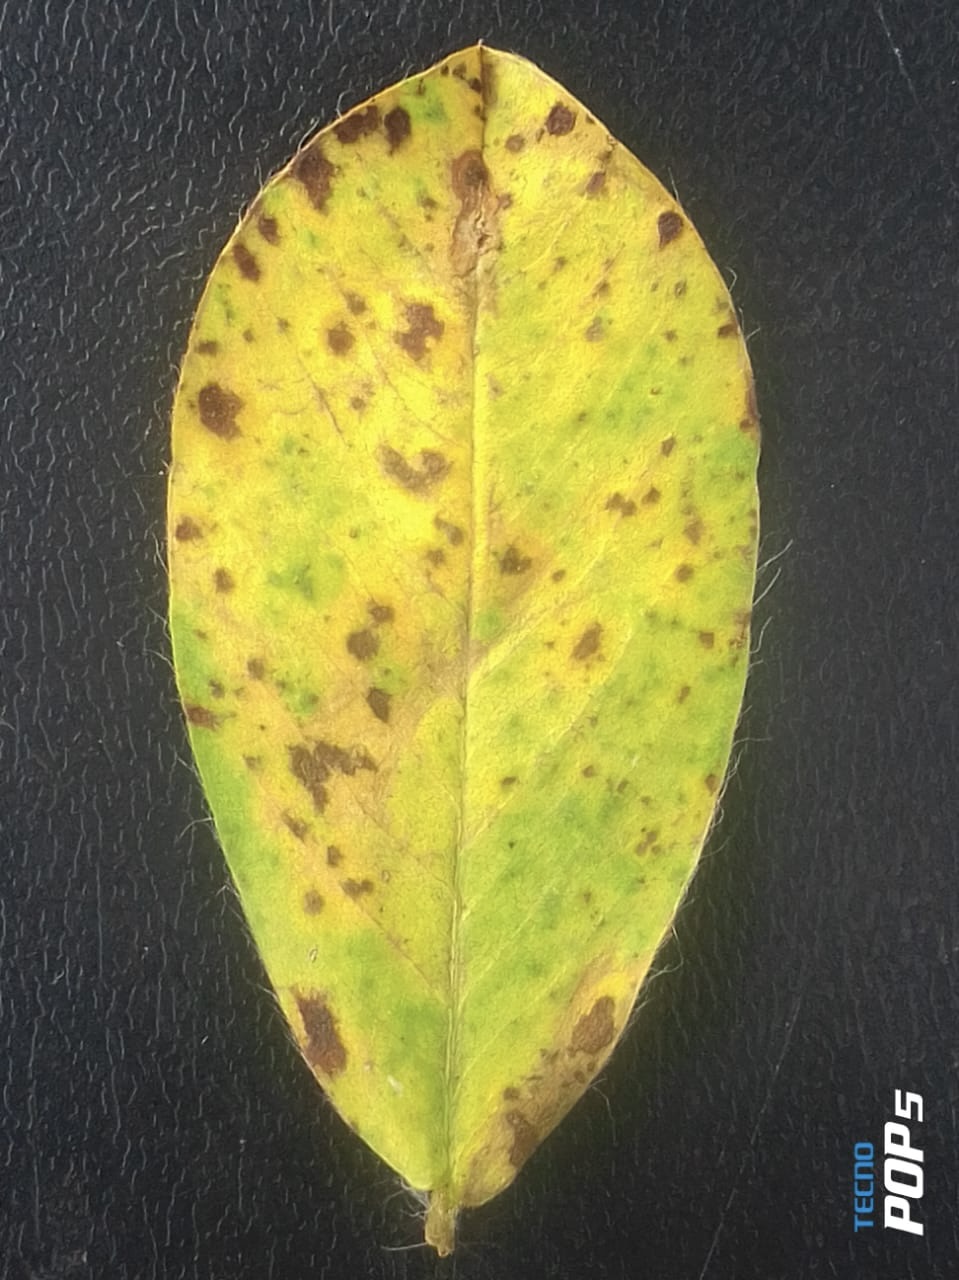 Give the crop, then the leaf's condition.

peanut, passalora arachidicola
